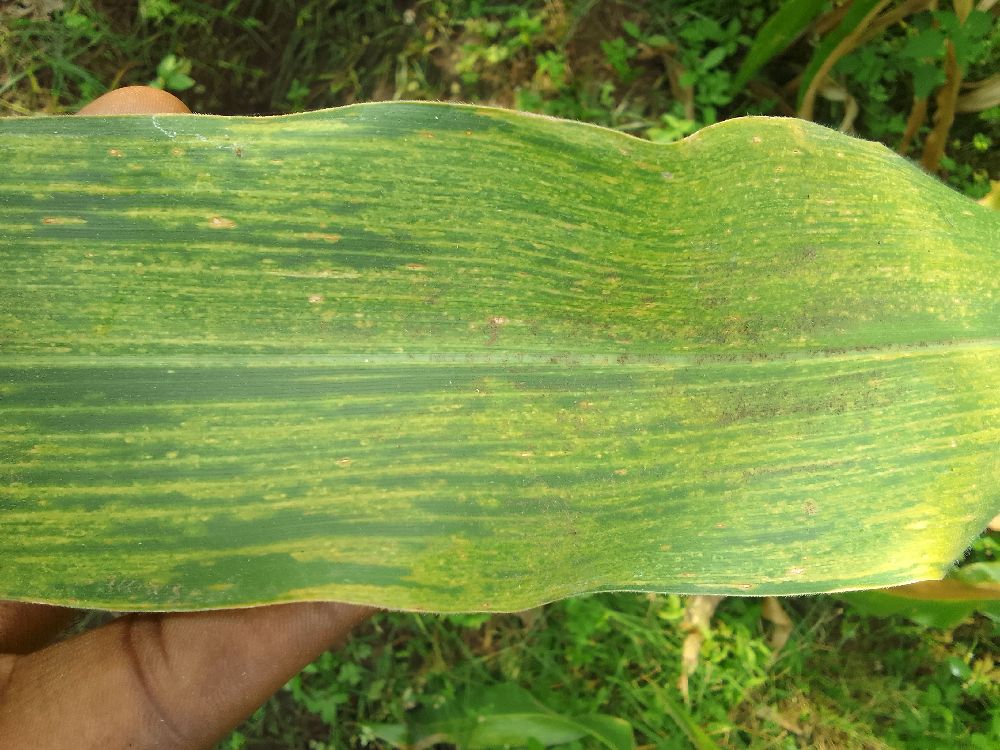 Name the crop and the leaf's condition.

maize, maize lethal necrosis
